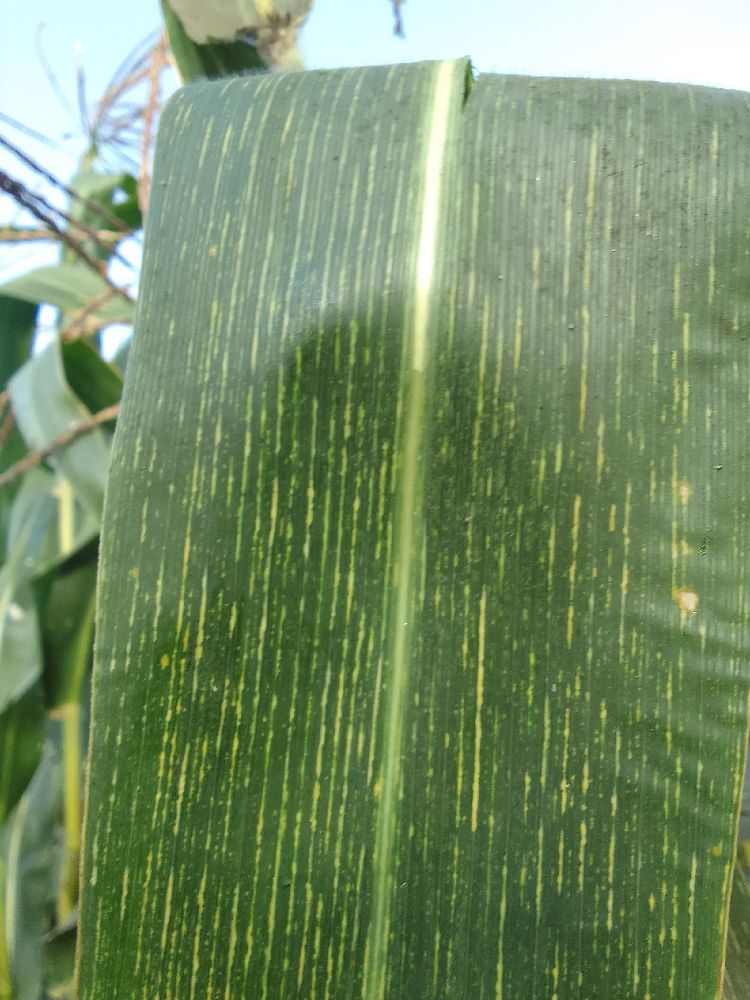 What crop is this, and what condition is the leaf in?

maize, maize streak virus
